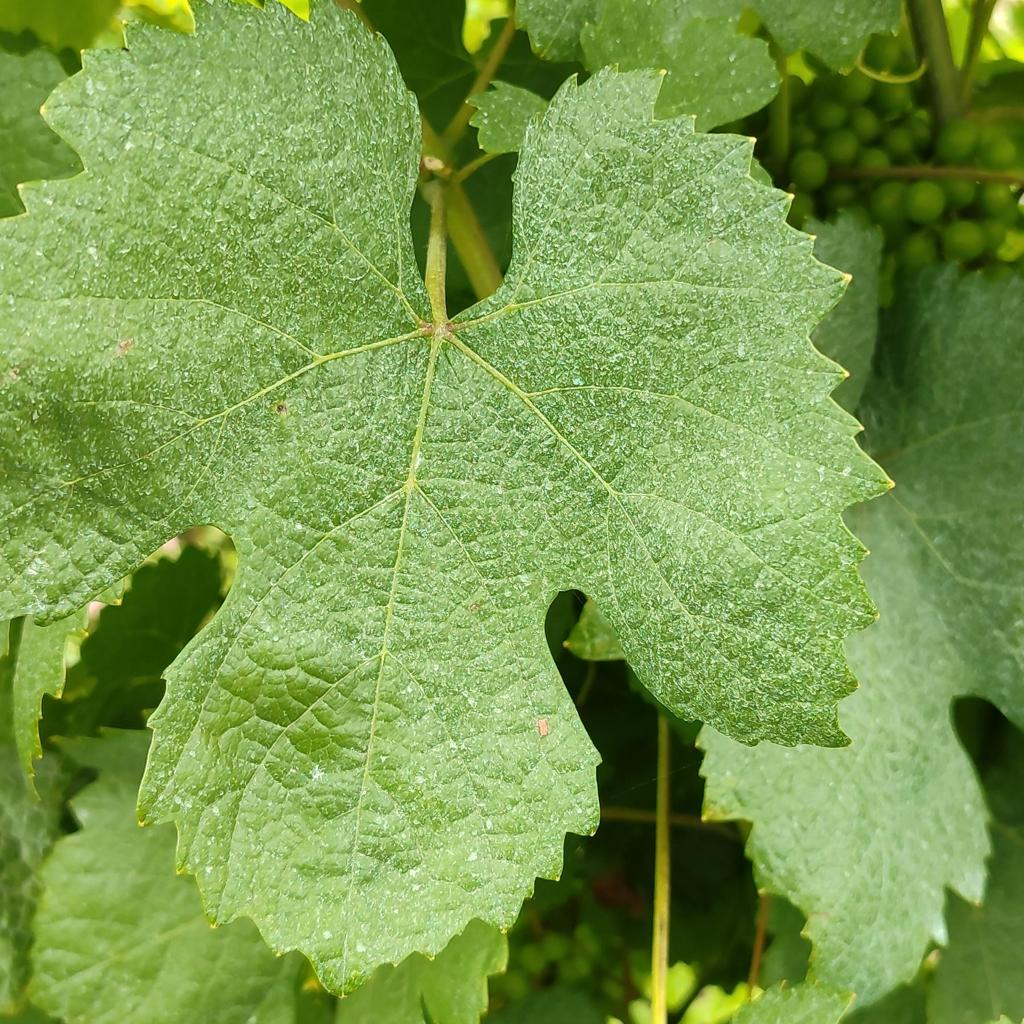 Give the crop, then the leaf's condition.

grapevine, healthy
